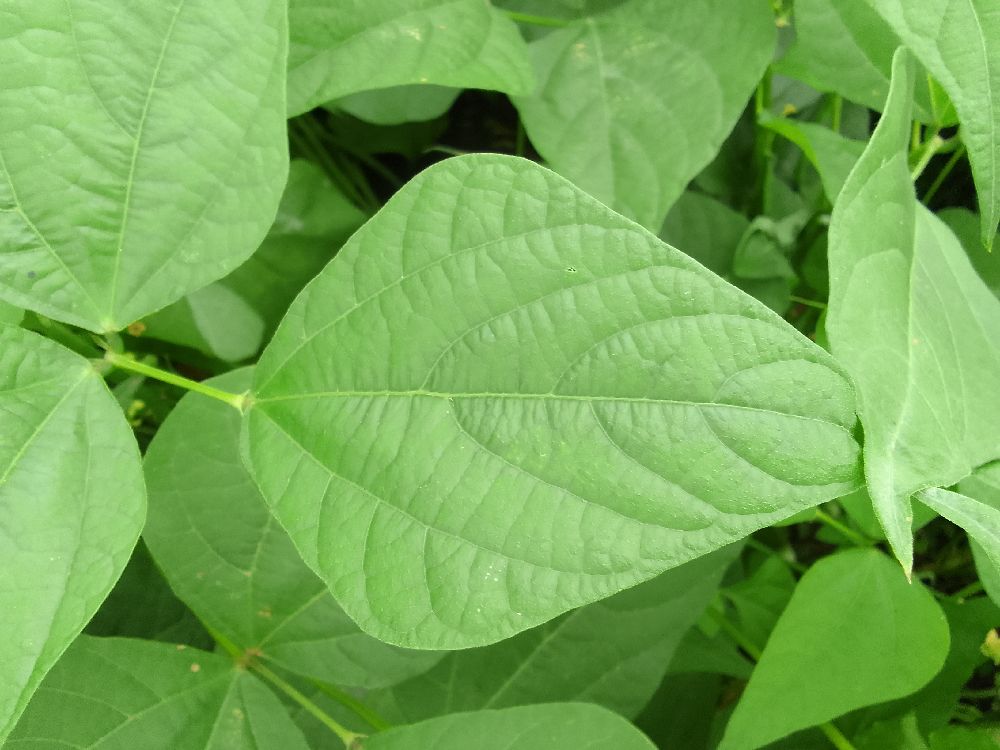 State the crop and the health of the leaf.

common bean, healthy
